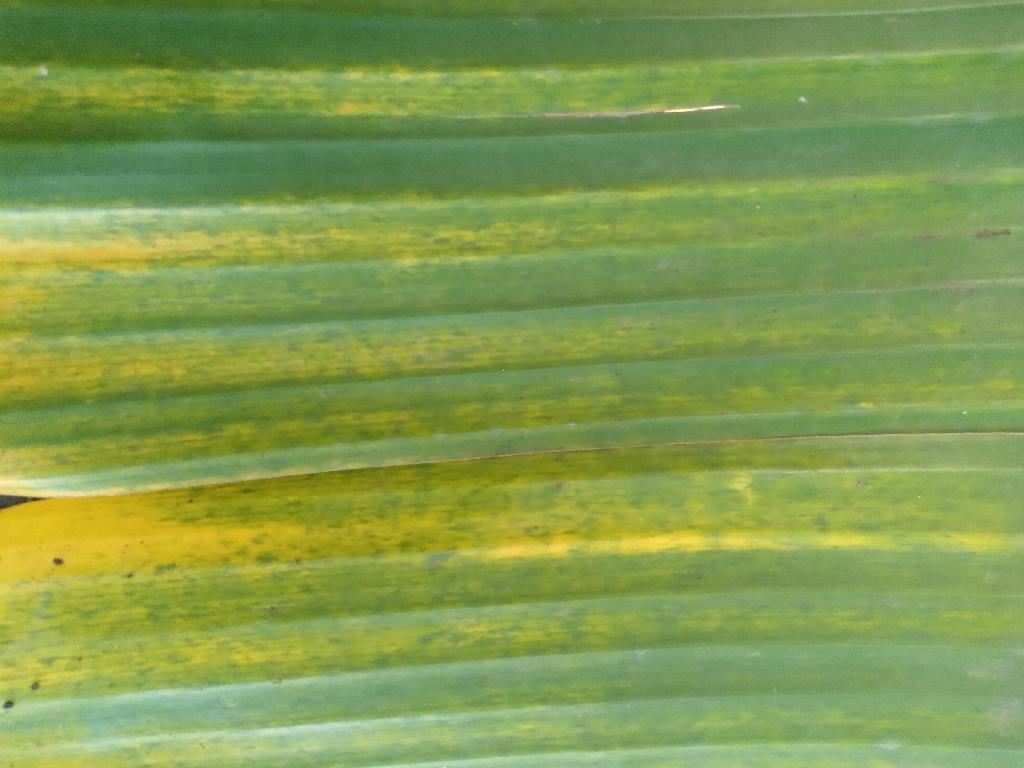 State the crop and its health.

banana, fusarium wilt race 1
